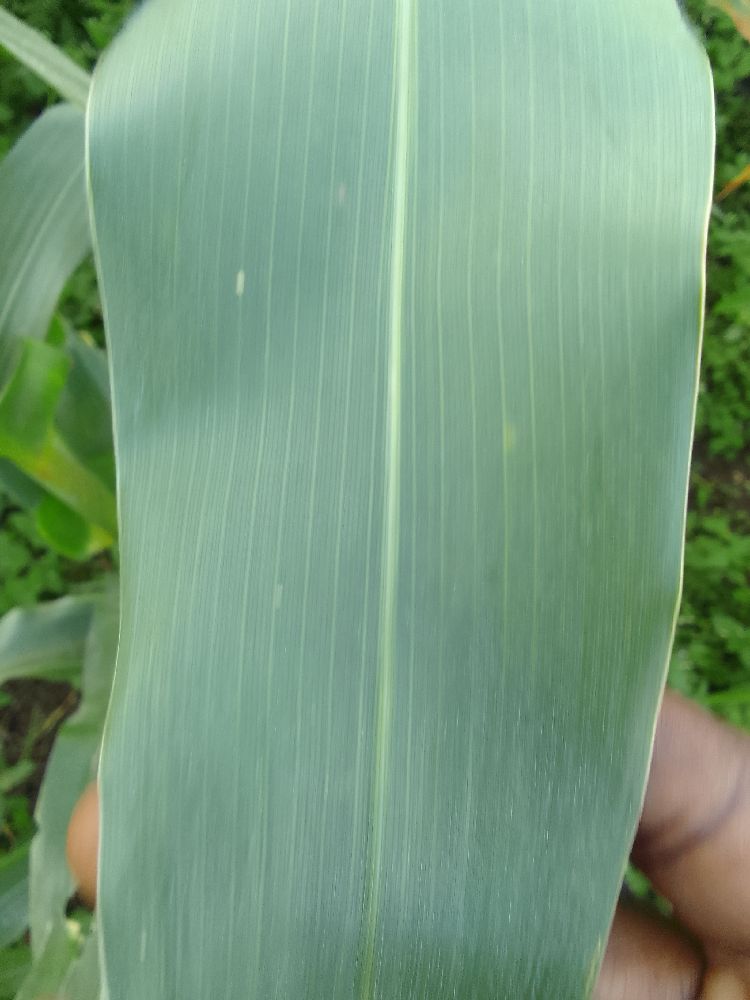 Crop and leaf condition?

maize, healthy
